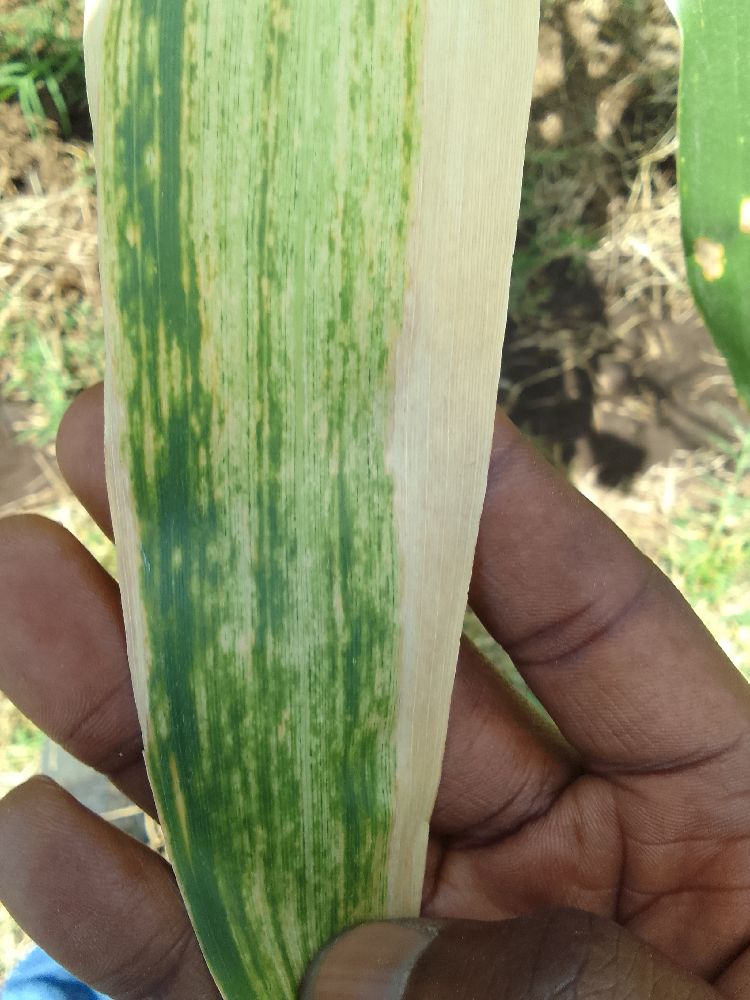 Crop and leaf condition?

maize, maize lethal necrosis
